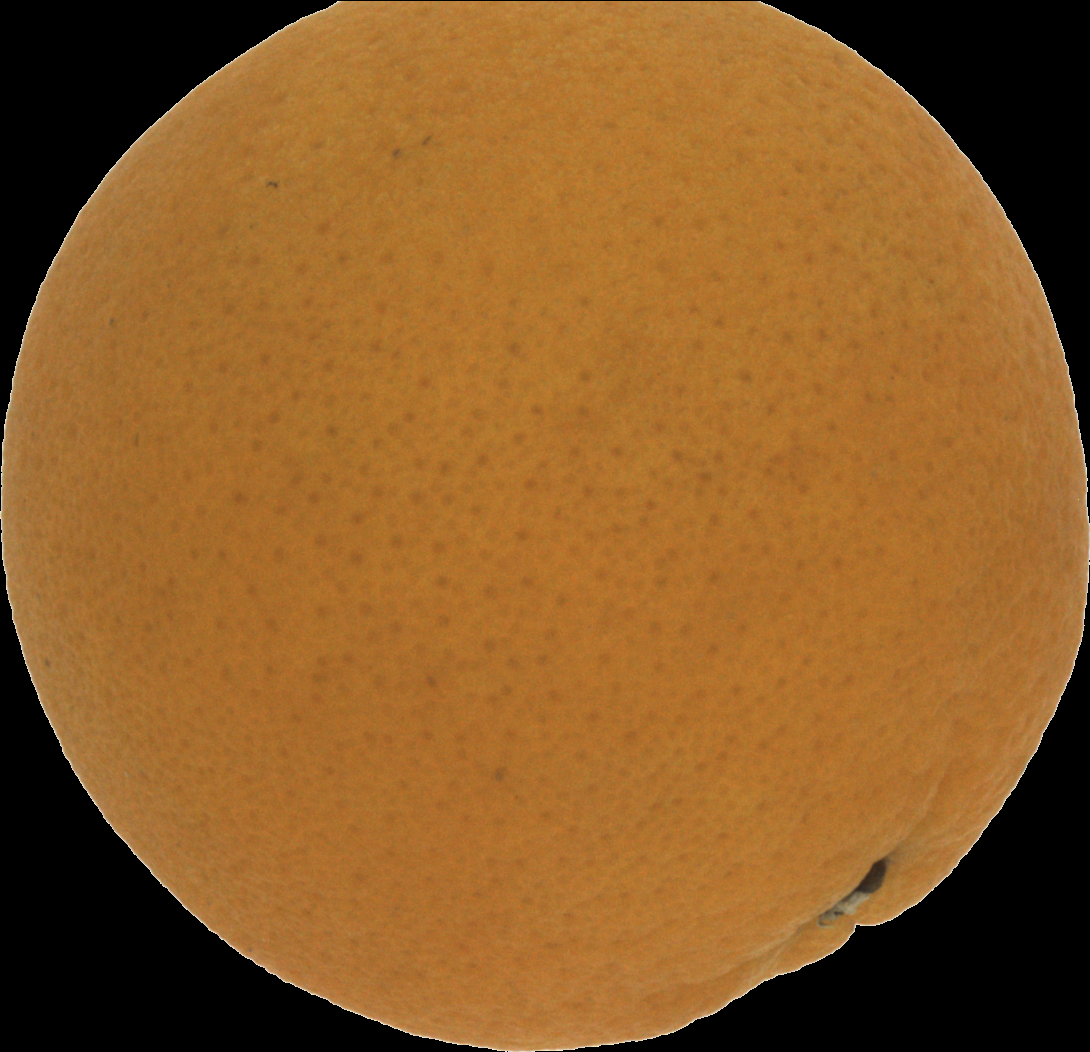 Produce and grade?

orange, good
